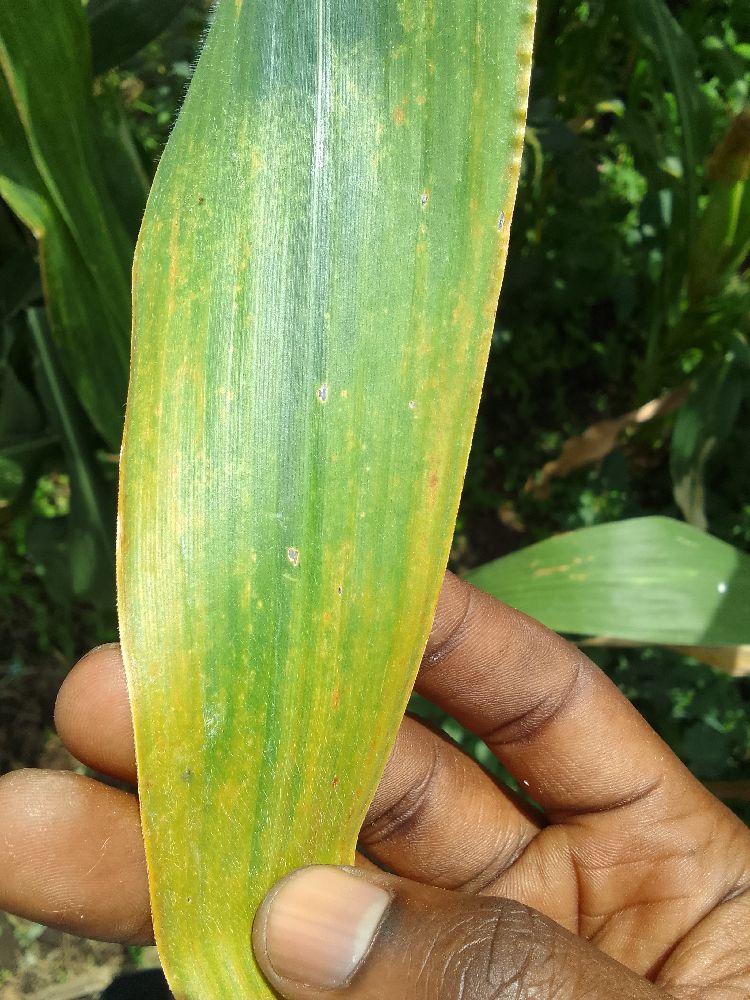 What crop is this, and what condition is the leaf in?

maize, maize lethal necrosis
